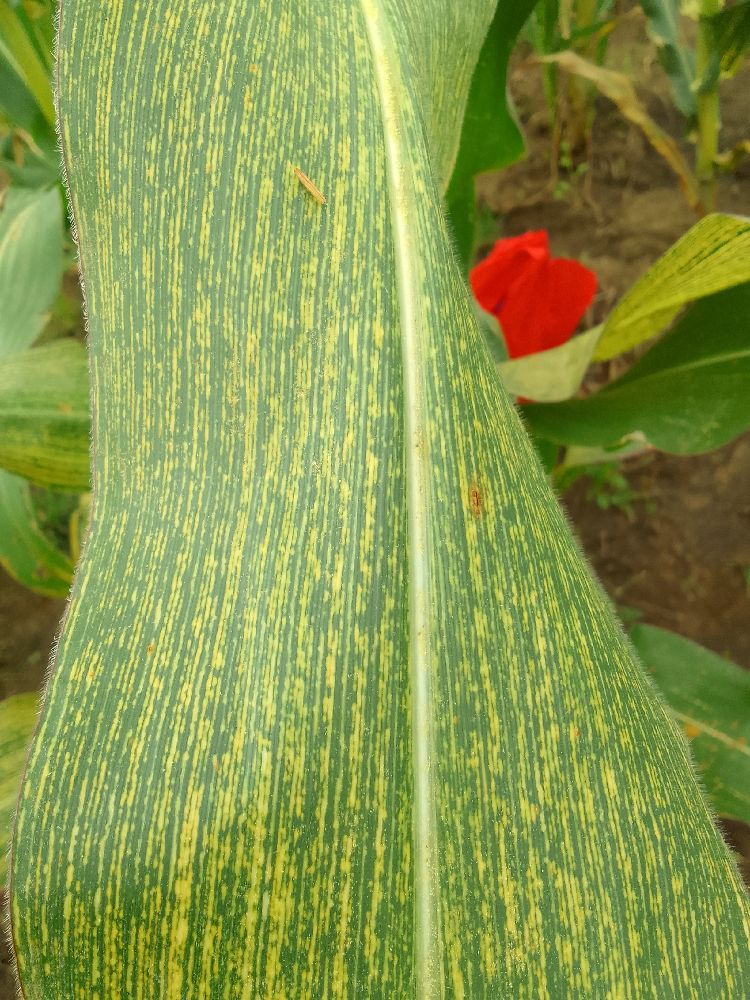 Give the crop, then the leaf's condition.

maize, maize streak virus
